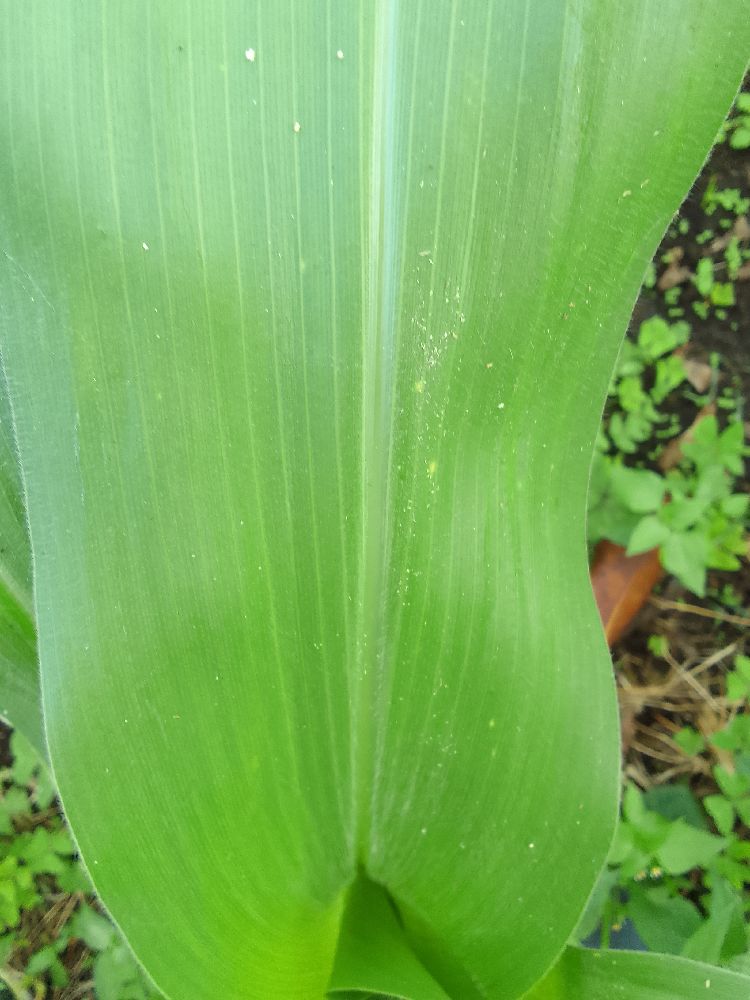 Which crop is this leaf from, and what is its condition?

maize, healthy
